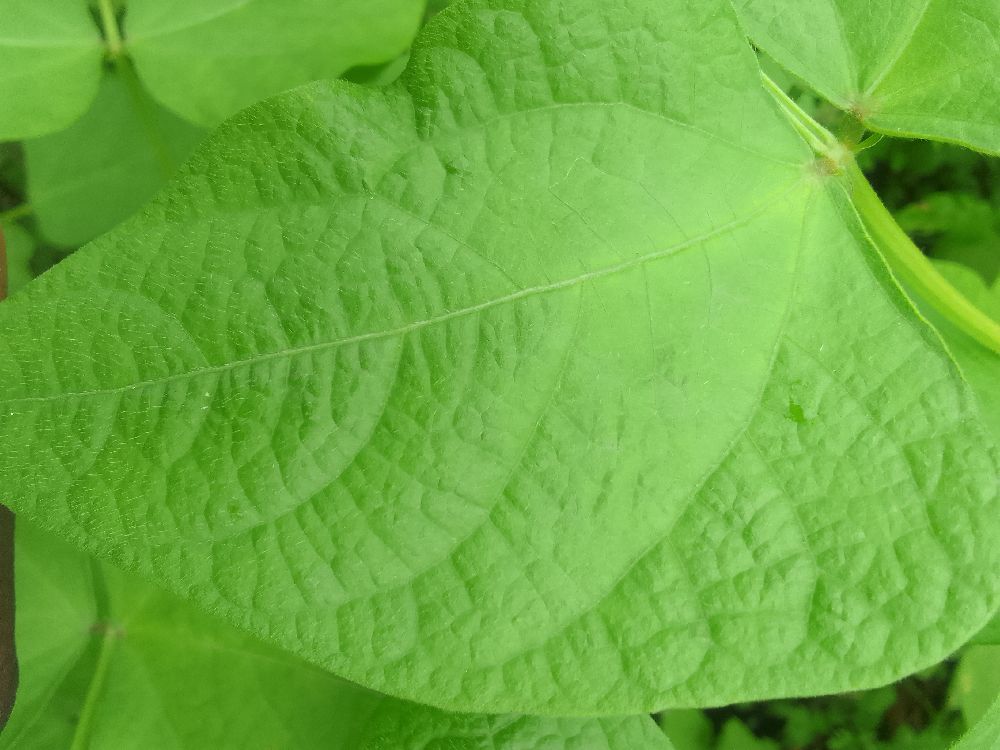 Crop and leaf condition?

common bean, healthy
